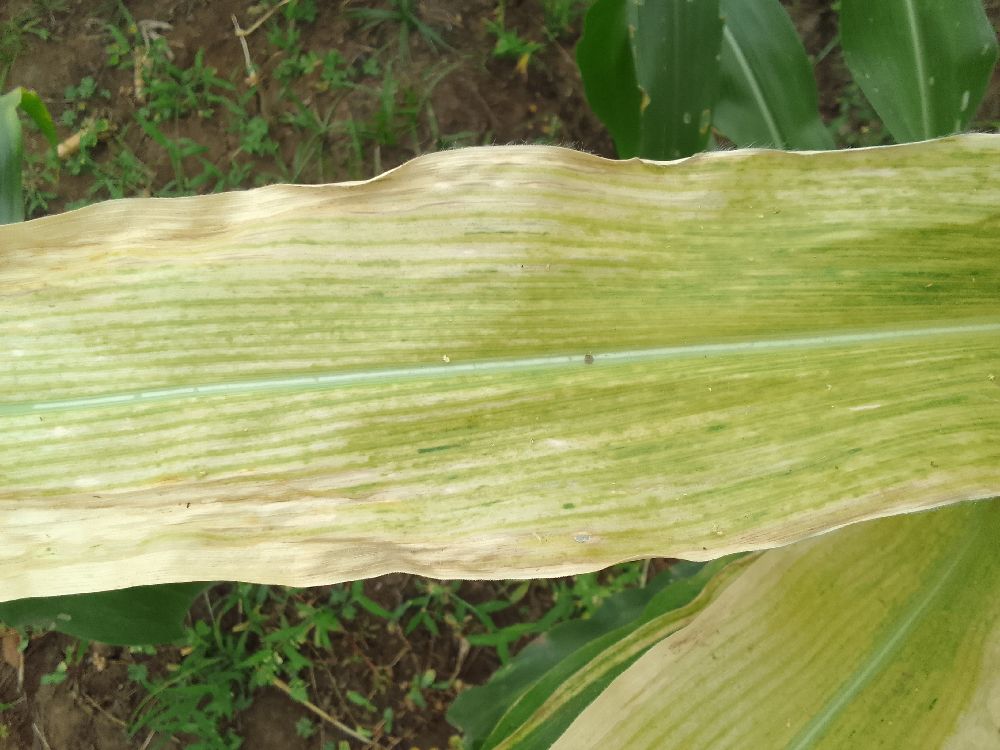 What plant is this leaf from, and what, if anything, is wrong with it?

maize, maize lethal necrosis
